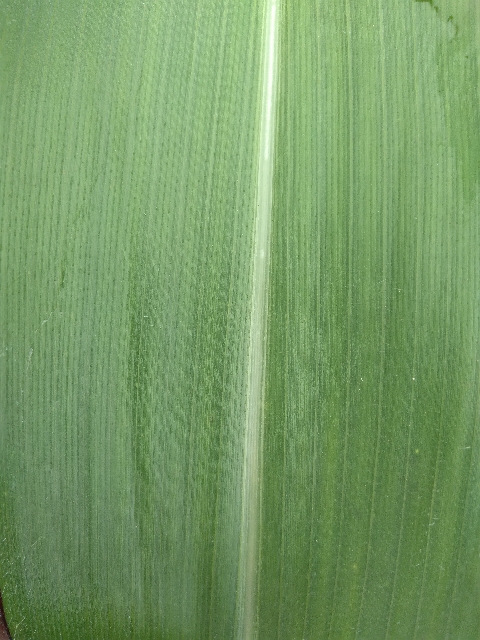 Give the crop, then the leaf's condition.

maize, healthy
